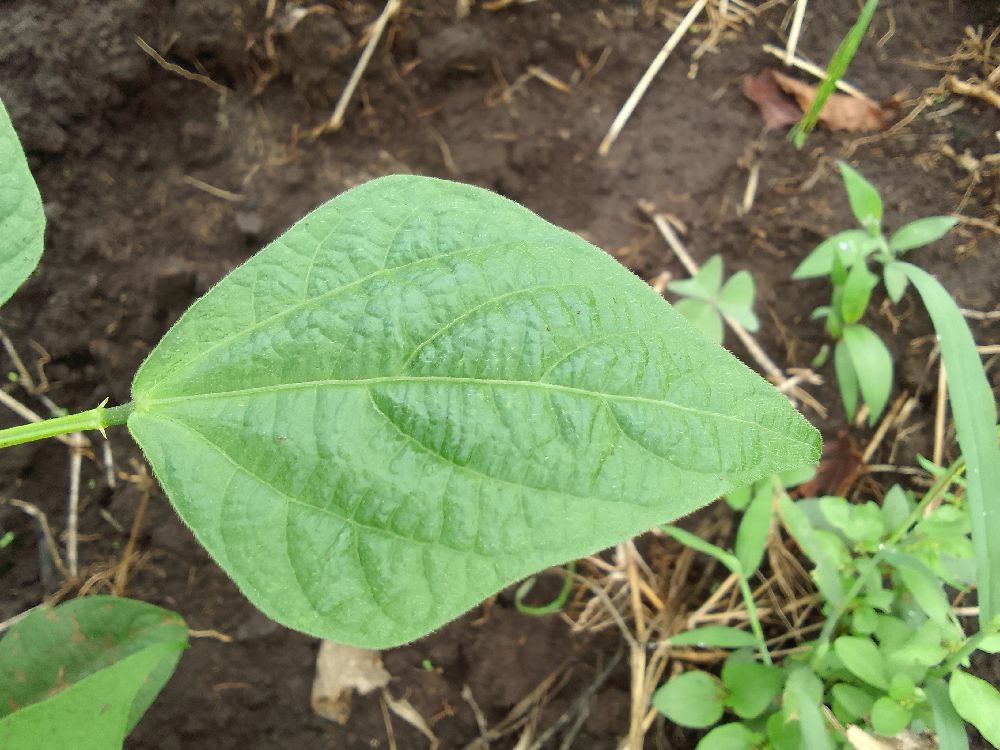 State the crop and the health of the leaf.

common bean, healthy
